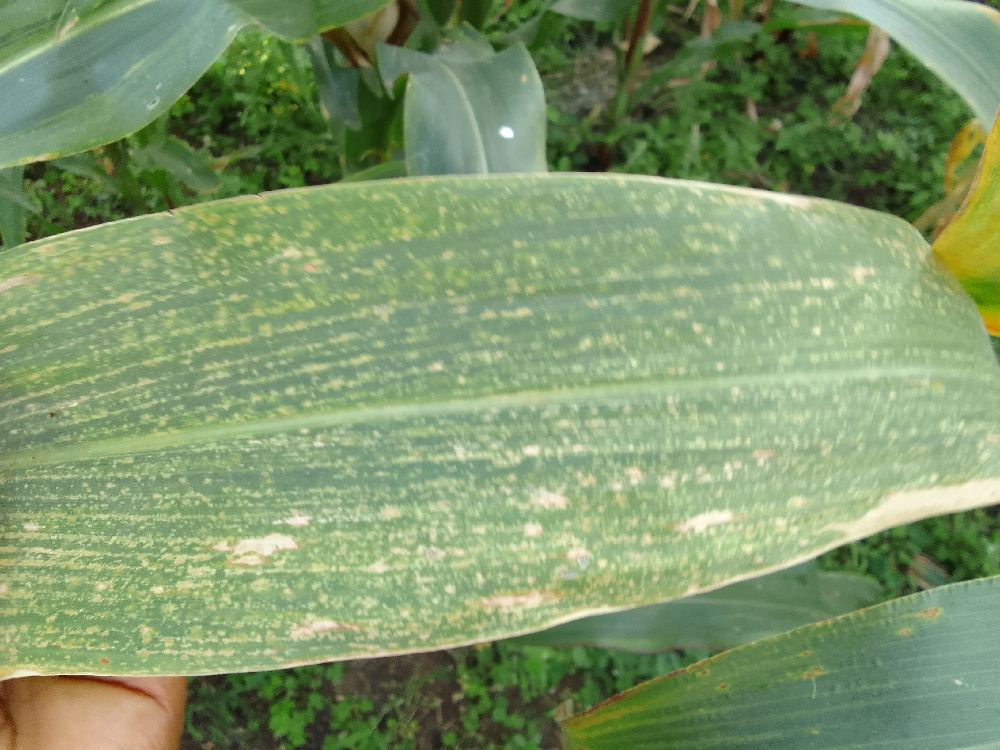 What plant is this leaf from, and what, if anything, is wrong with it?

maize, maize lethal necrosis
